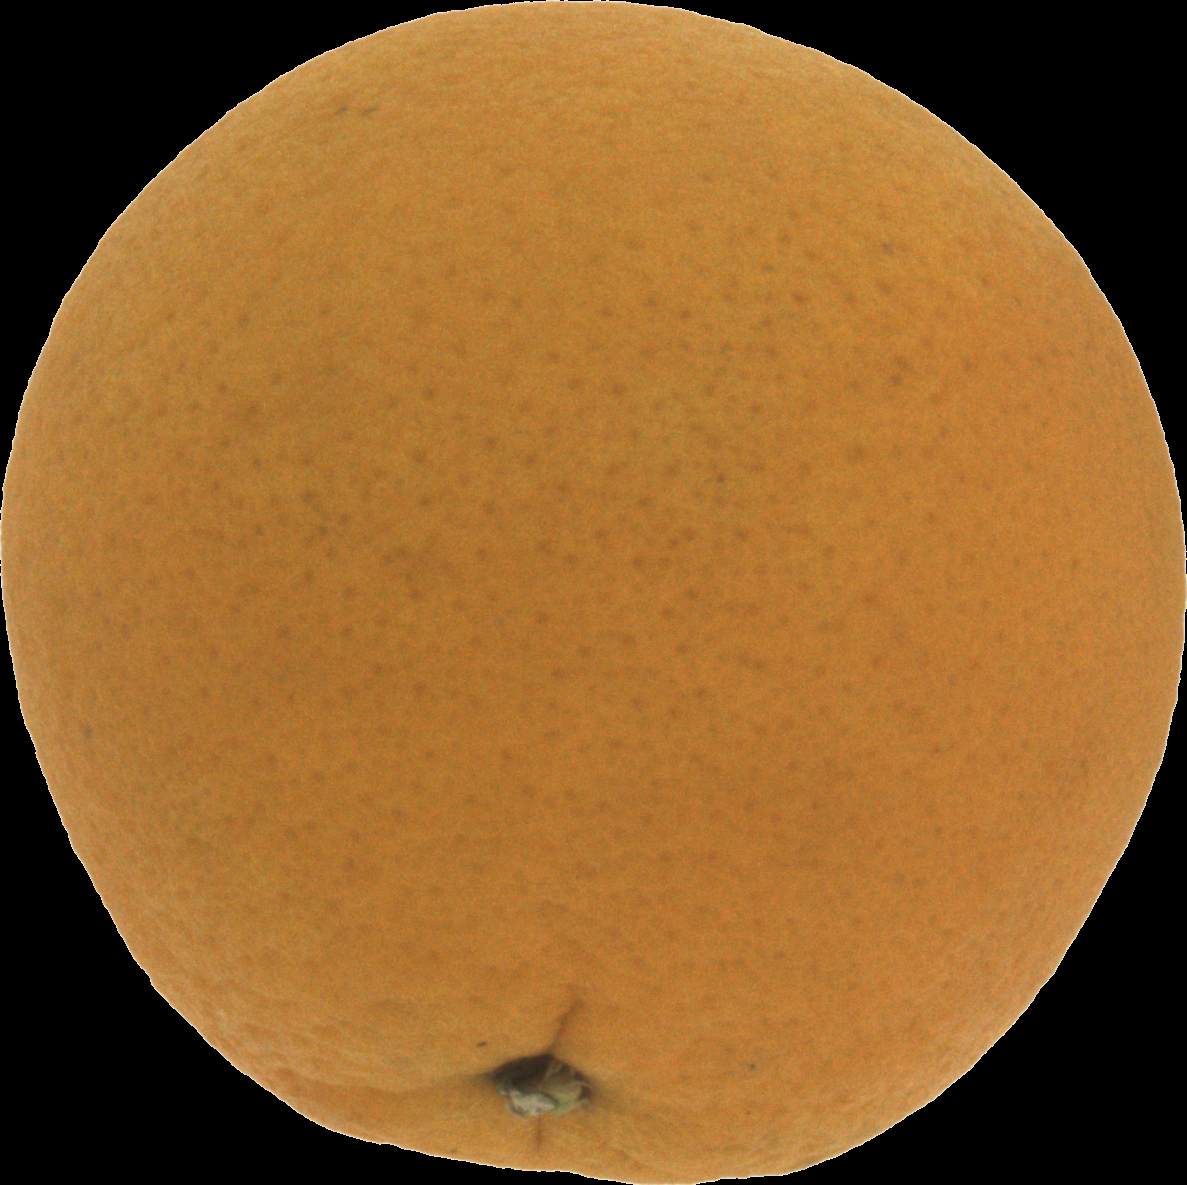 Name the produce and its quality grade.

orange, good
